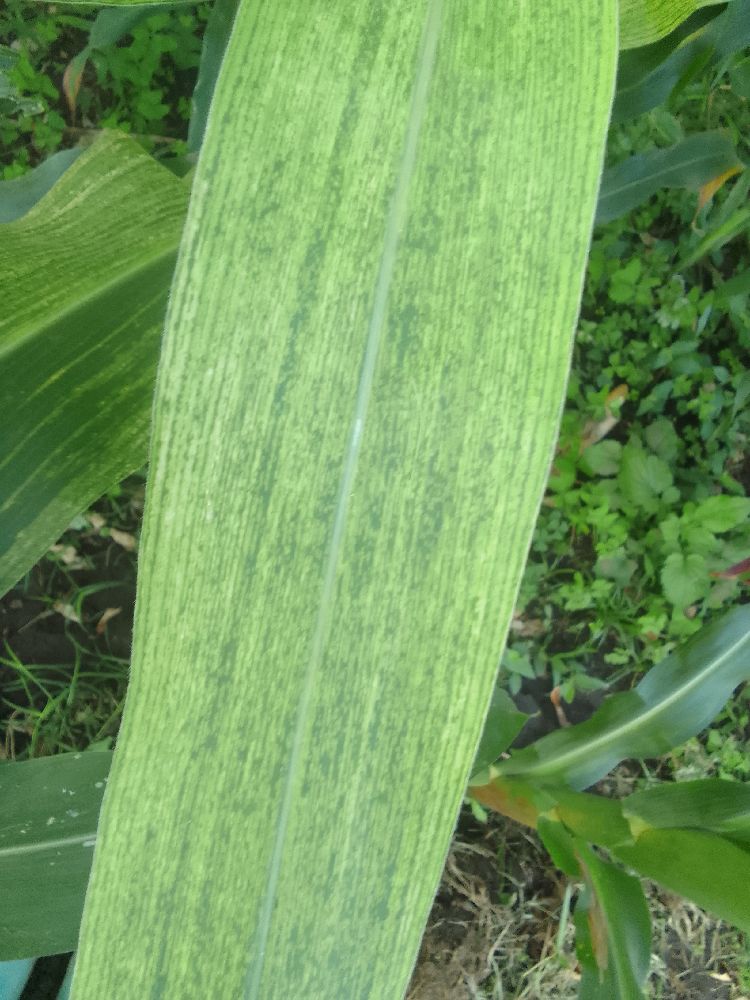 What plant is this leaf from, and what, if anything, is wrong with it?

maize, maize lethal necrosis
